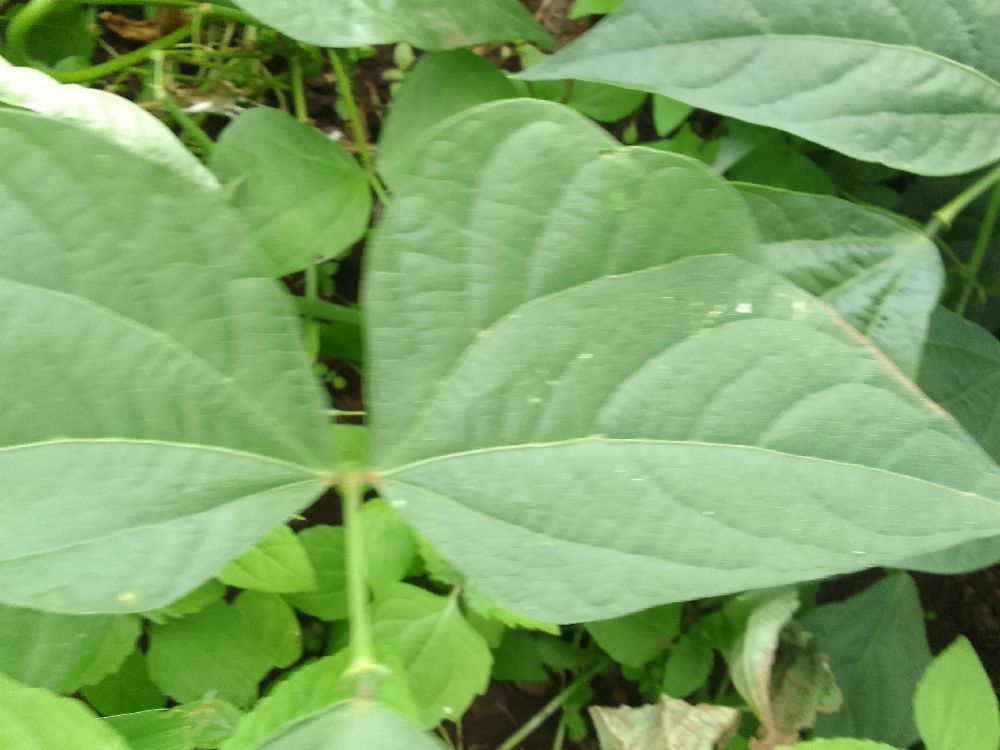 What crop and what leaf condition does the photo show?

common bean, healthy
